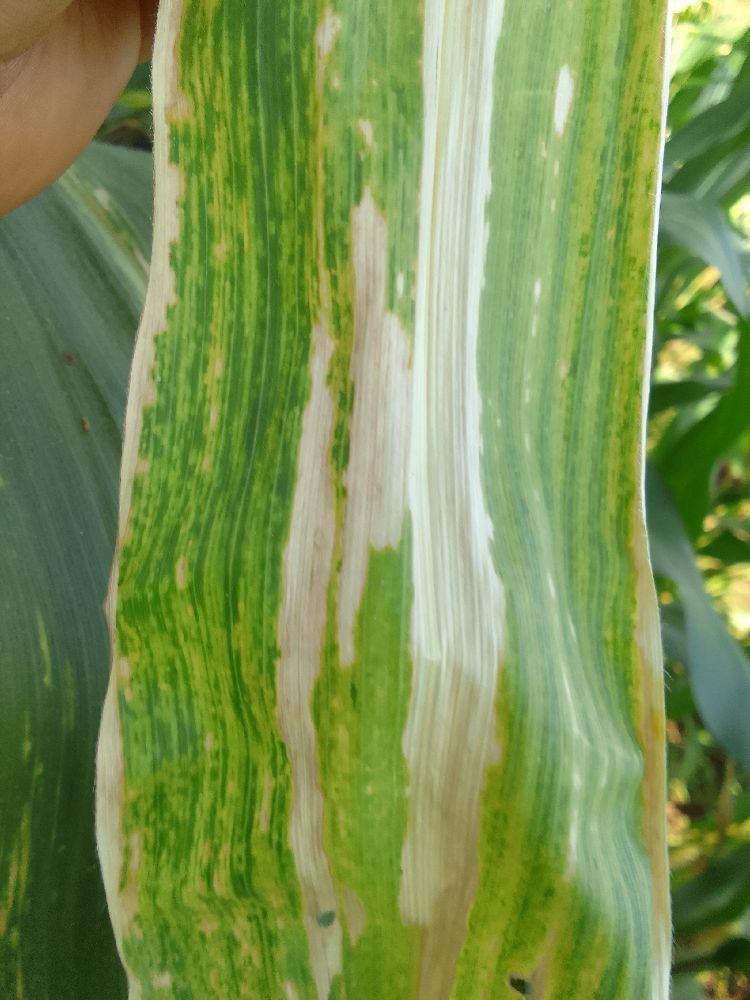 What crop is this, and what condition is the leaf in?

maize, maize lethal necrosis
